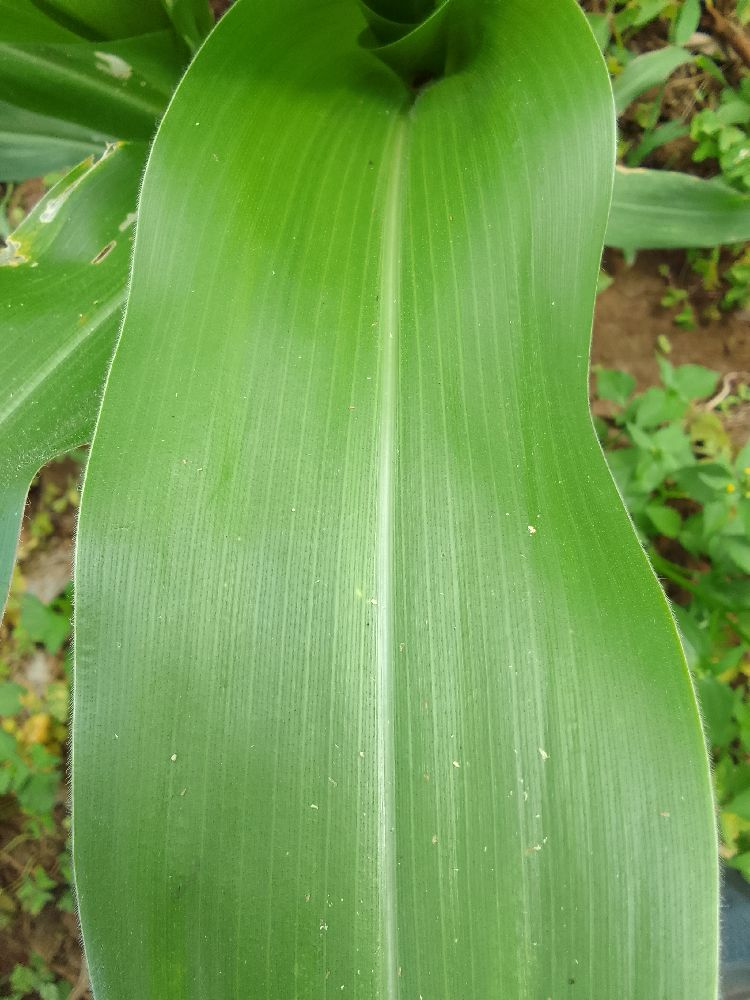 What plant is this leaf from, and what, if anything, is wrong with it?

maize, healthy
